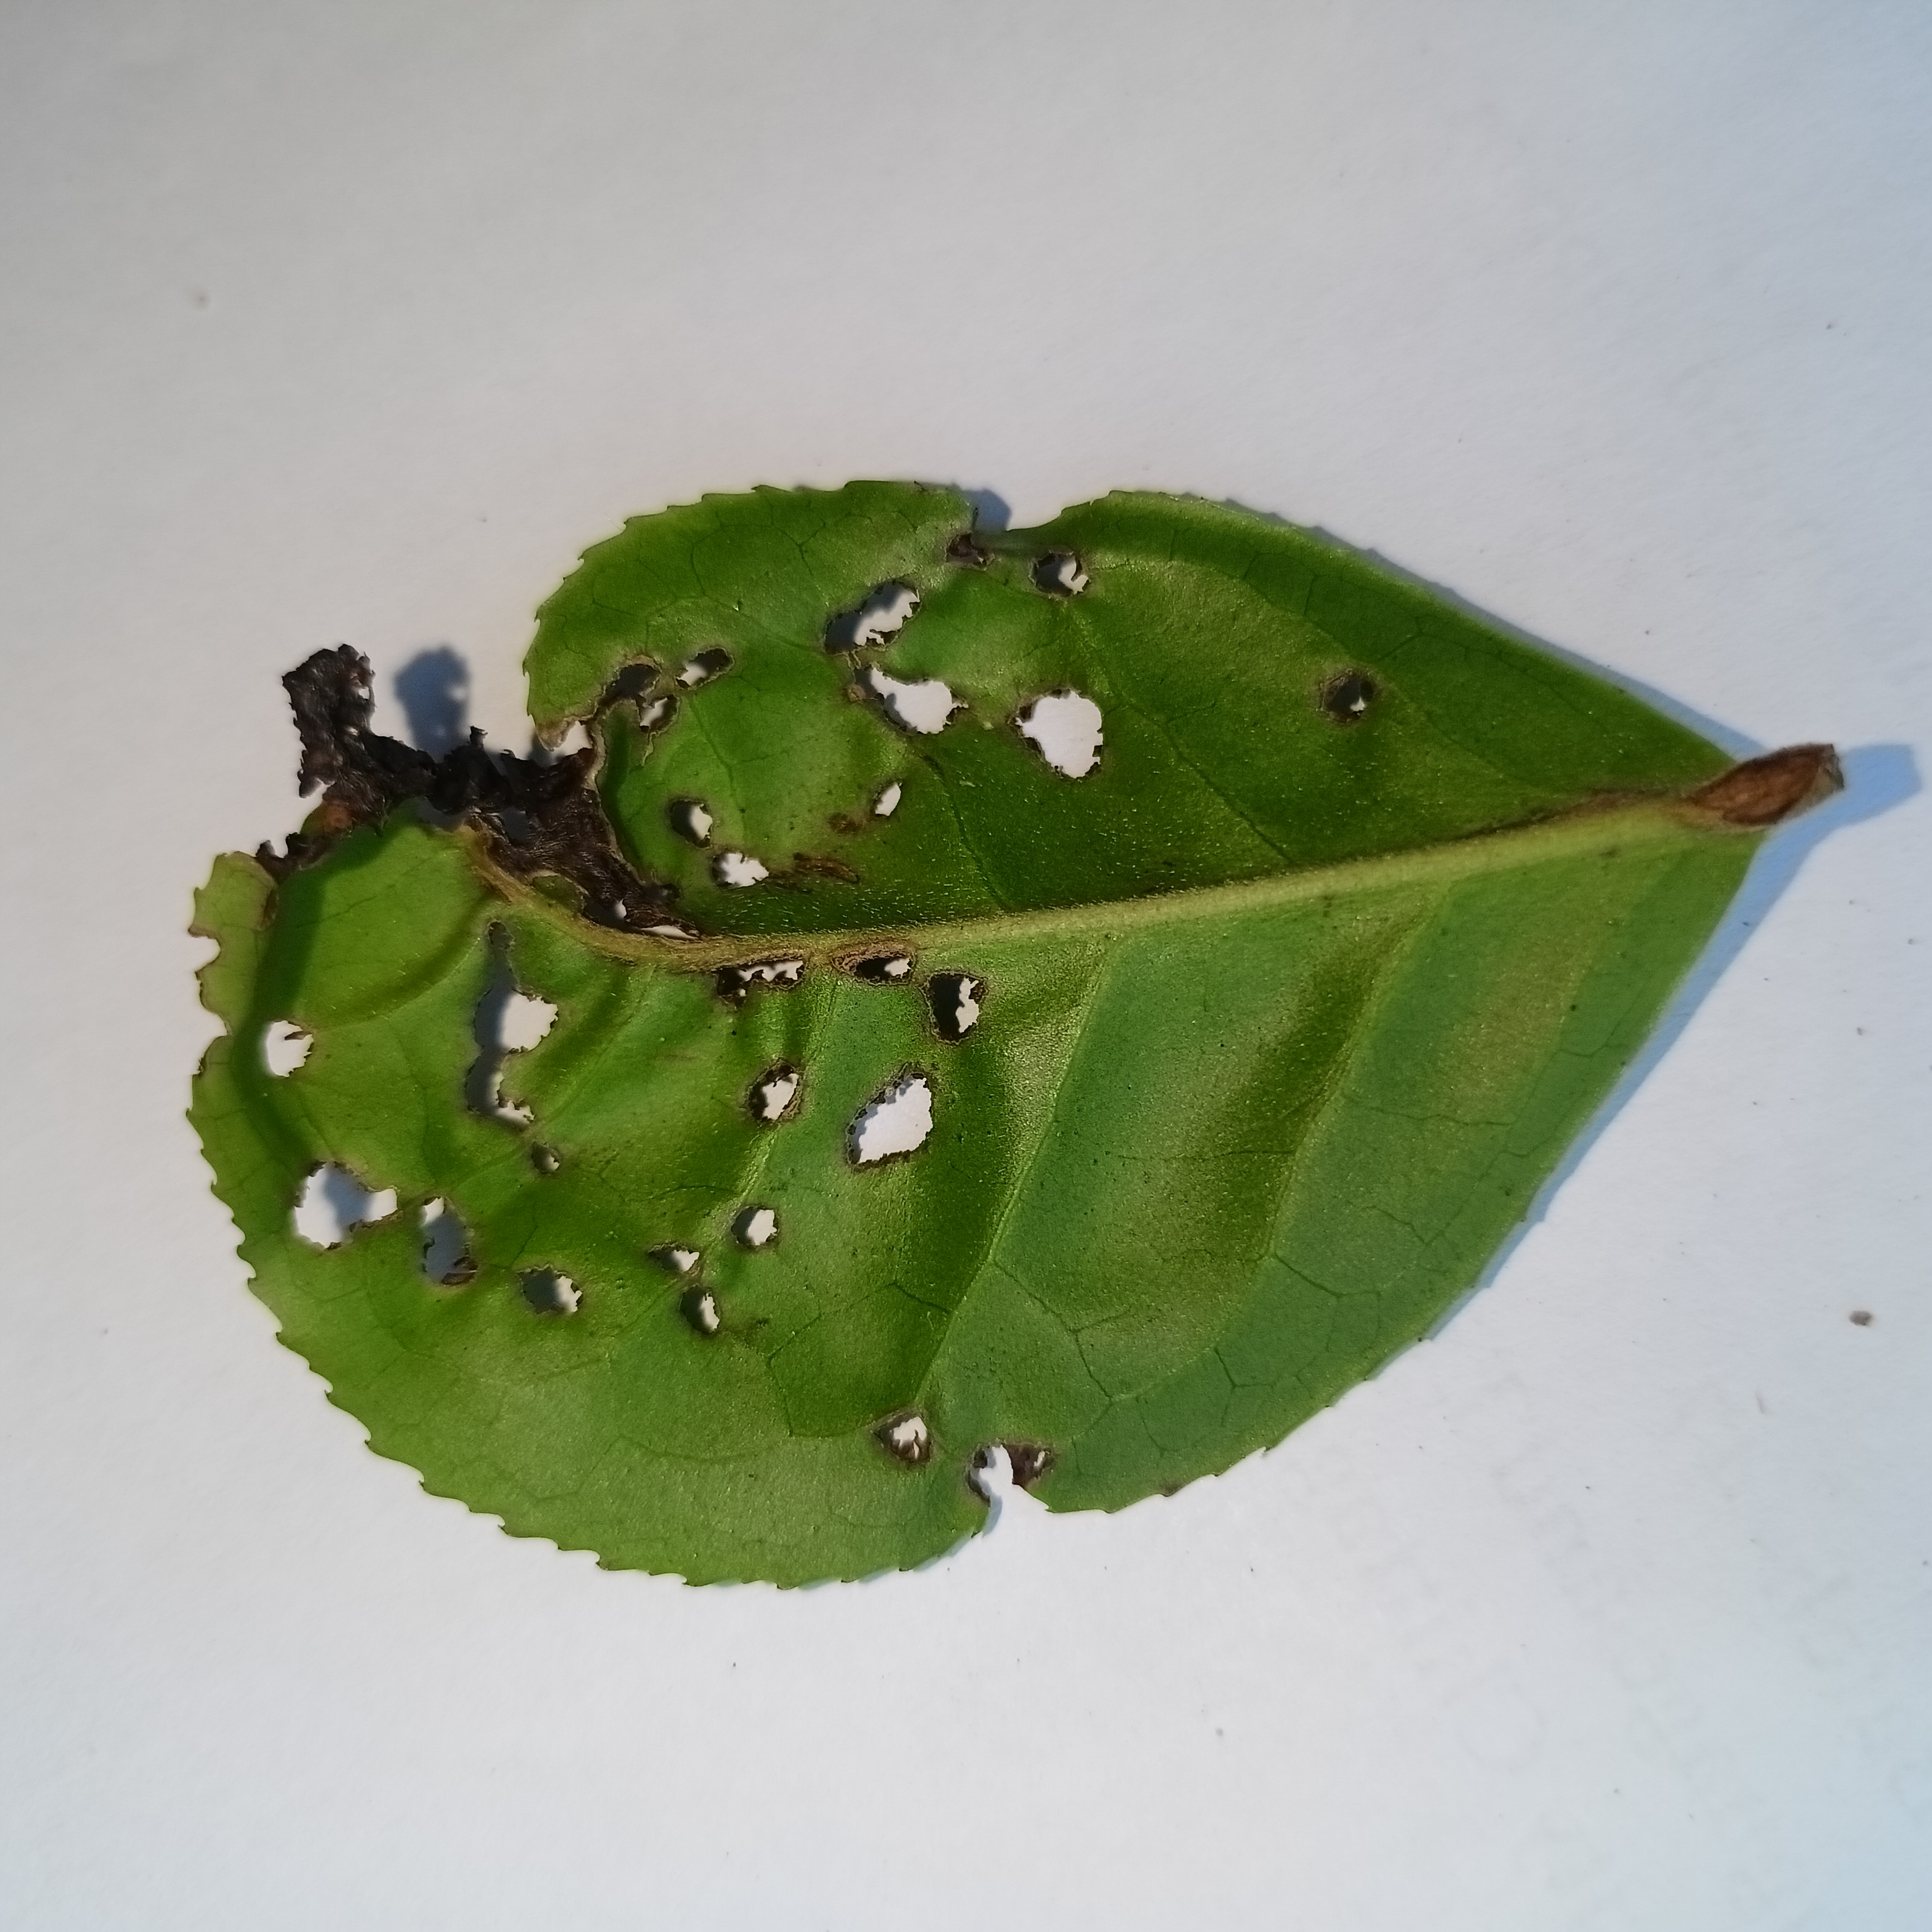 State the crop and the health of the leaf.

tea, helopeltis
